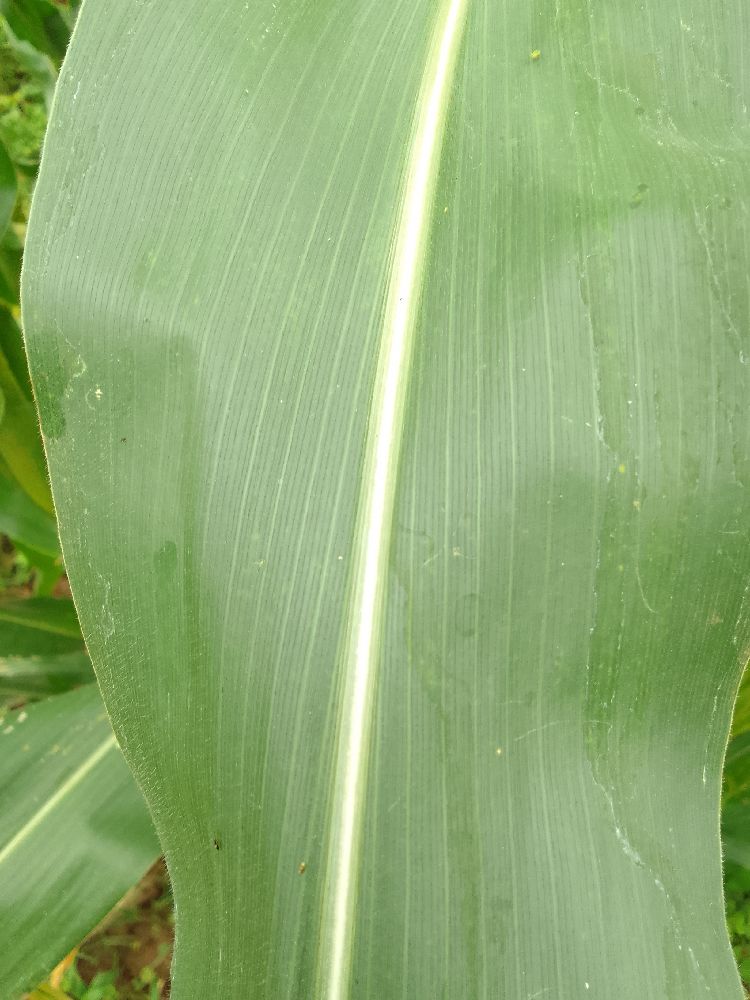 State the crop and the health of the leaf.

maize, healthy
